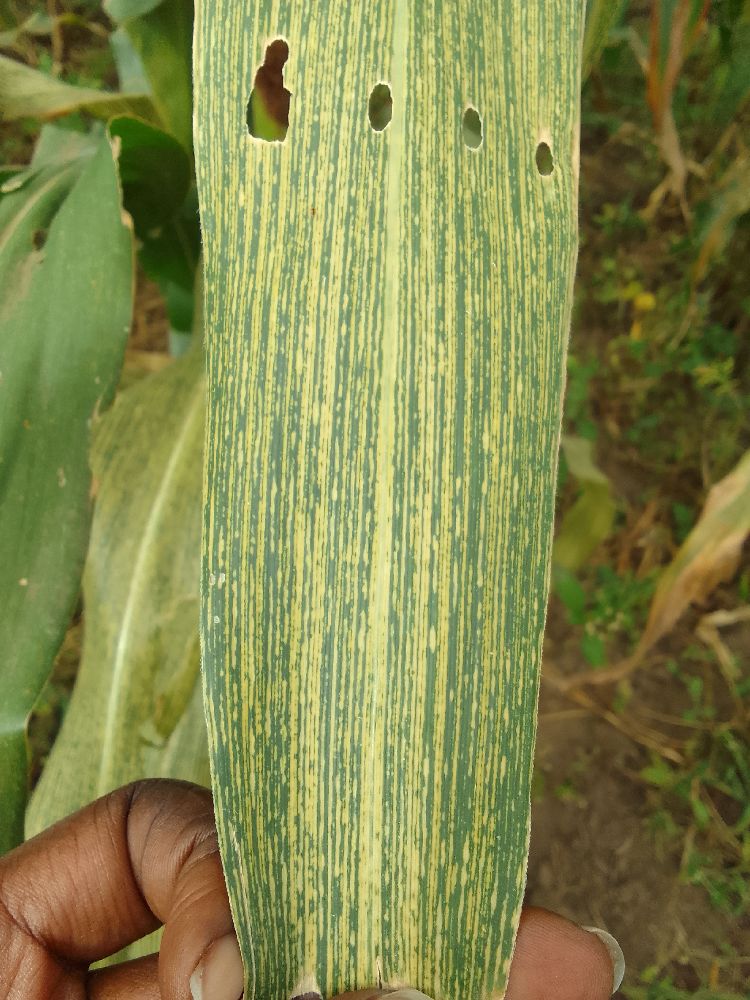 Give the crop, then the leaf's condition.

maize, maize streak virus
